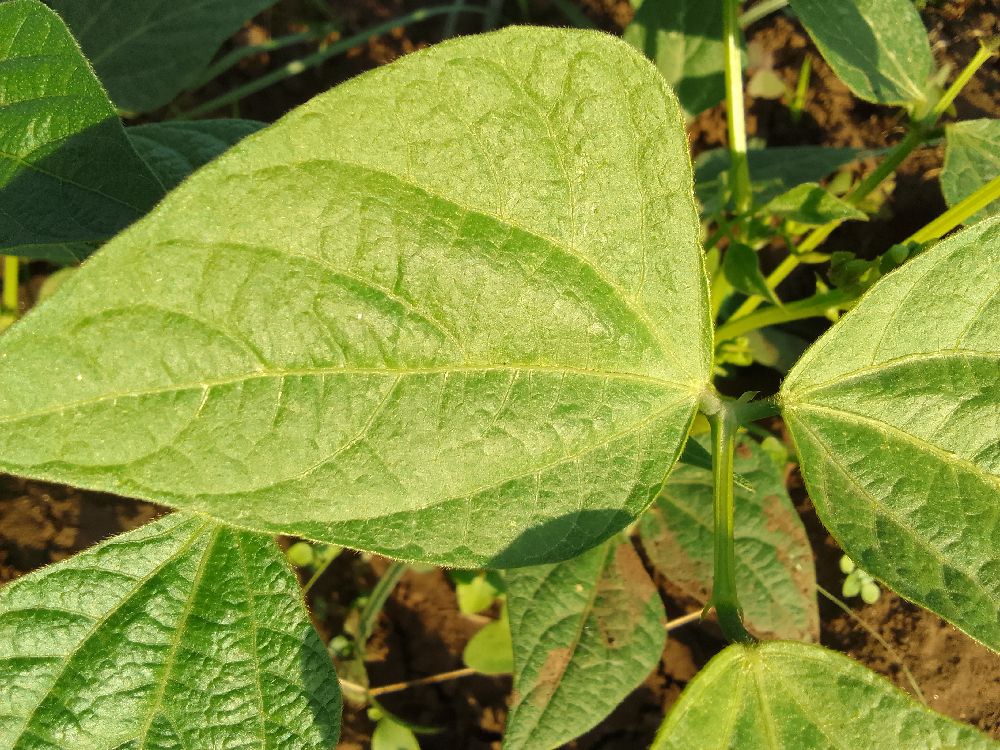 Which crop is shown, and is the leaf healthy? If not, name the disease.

common bean, healthy
